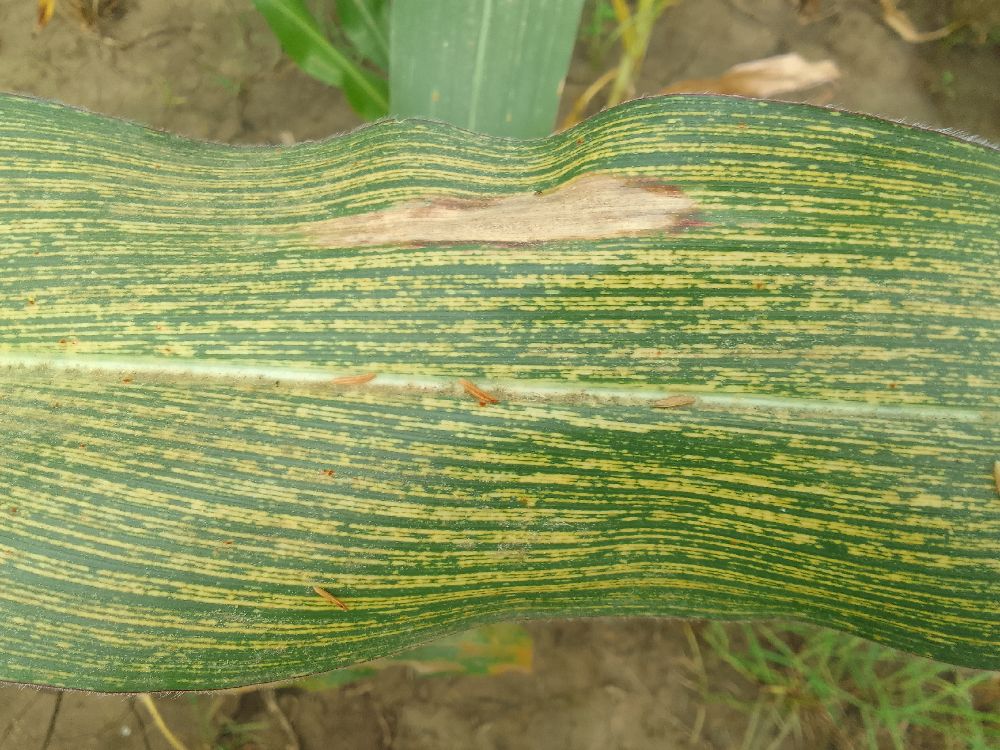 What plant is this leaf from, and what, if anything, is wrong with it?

maize, maize streak virus
